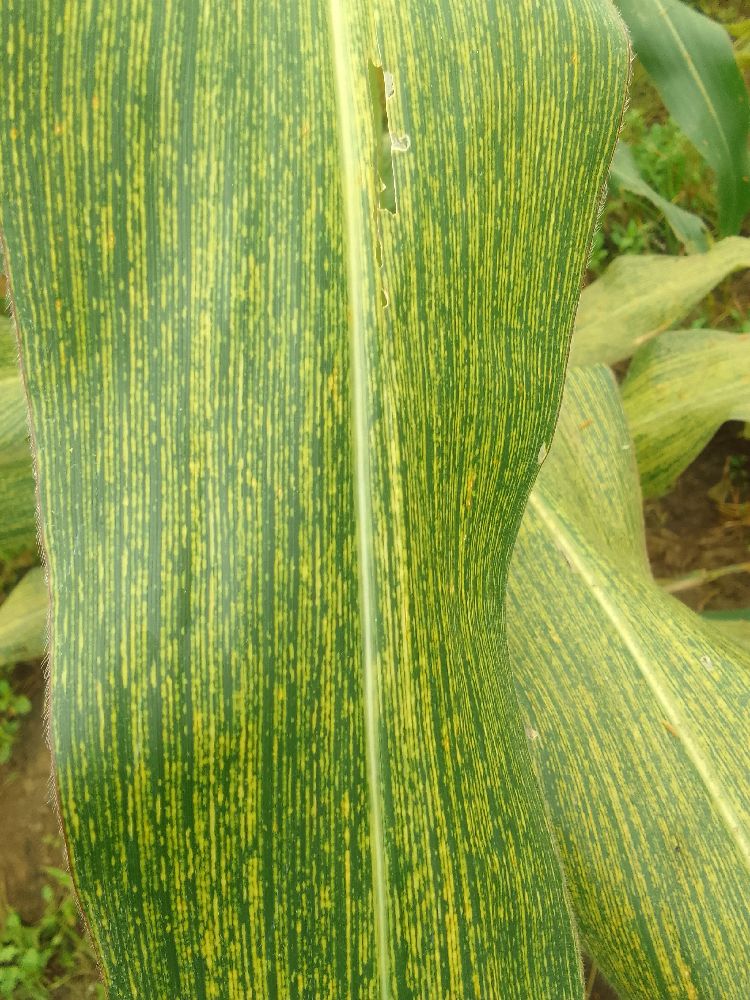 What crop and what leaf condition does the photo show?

maize, maize streak virus
